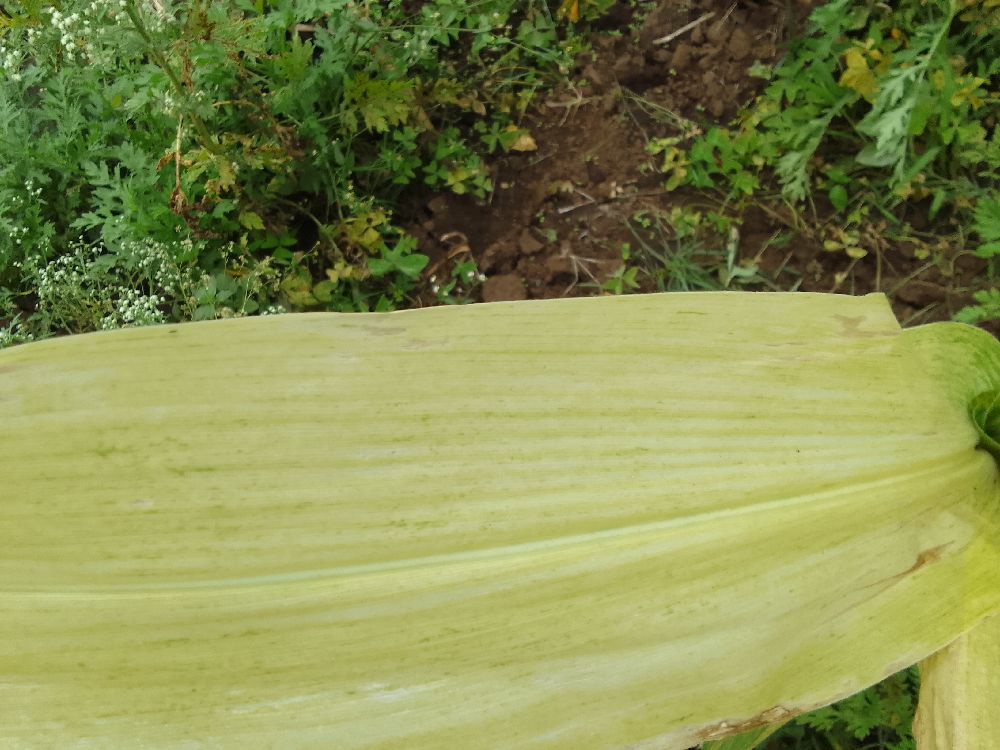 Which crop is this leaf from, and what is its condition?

maize, maize lethal necrosis
